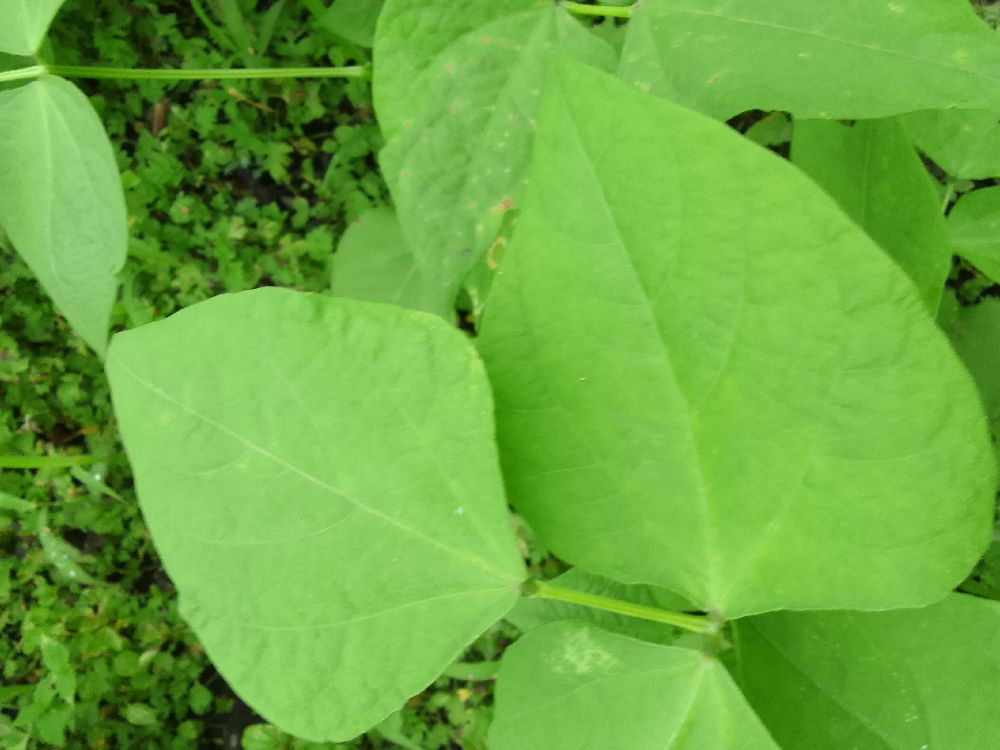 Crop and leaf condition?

common bean, healthy
